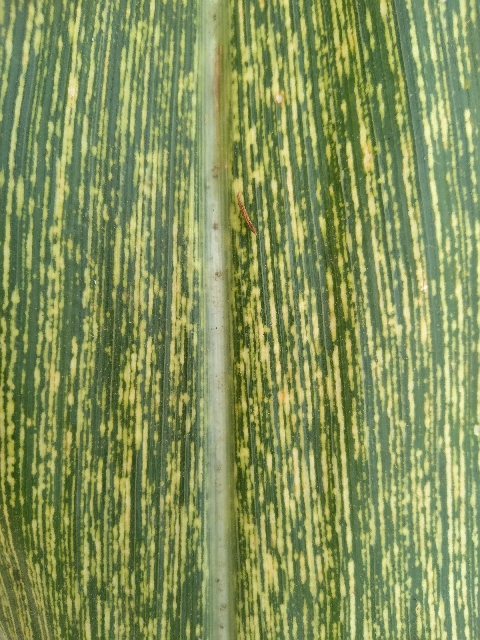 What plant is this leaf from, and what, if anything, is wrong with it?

maize, maize streak virus
